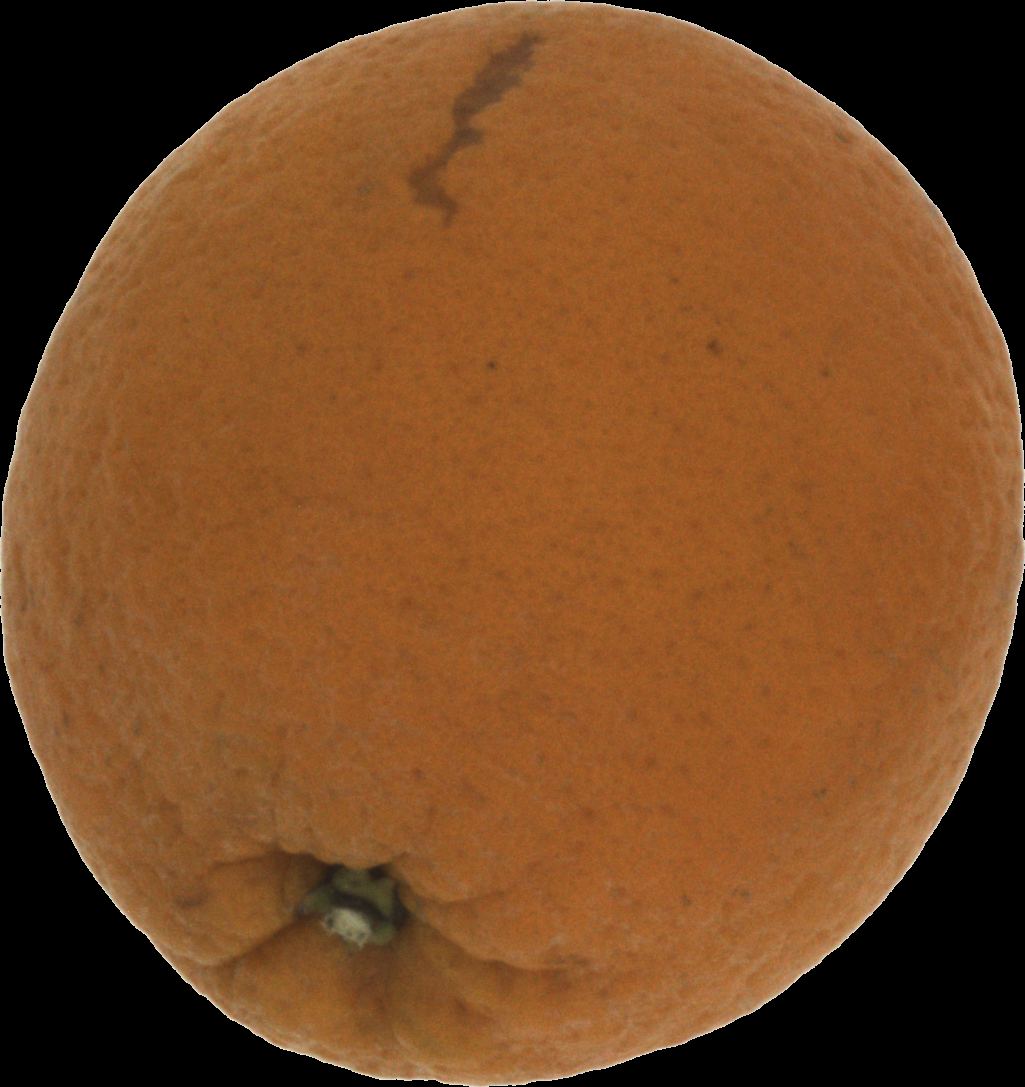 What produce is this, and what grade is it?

orange, bad
